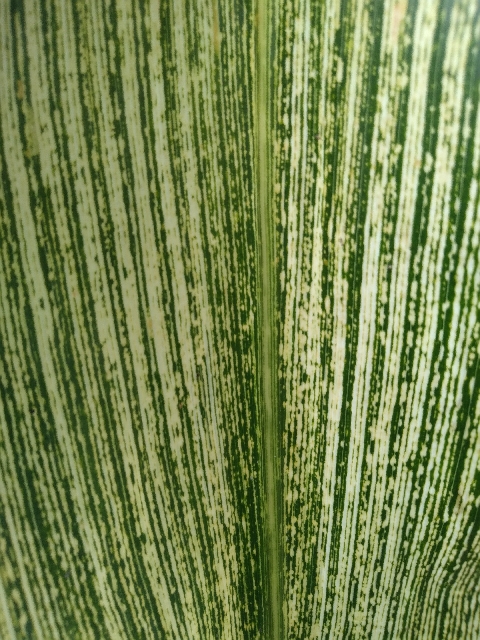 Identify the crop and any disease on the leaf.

maize, maize streak virus
